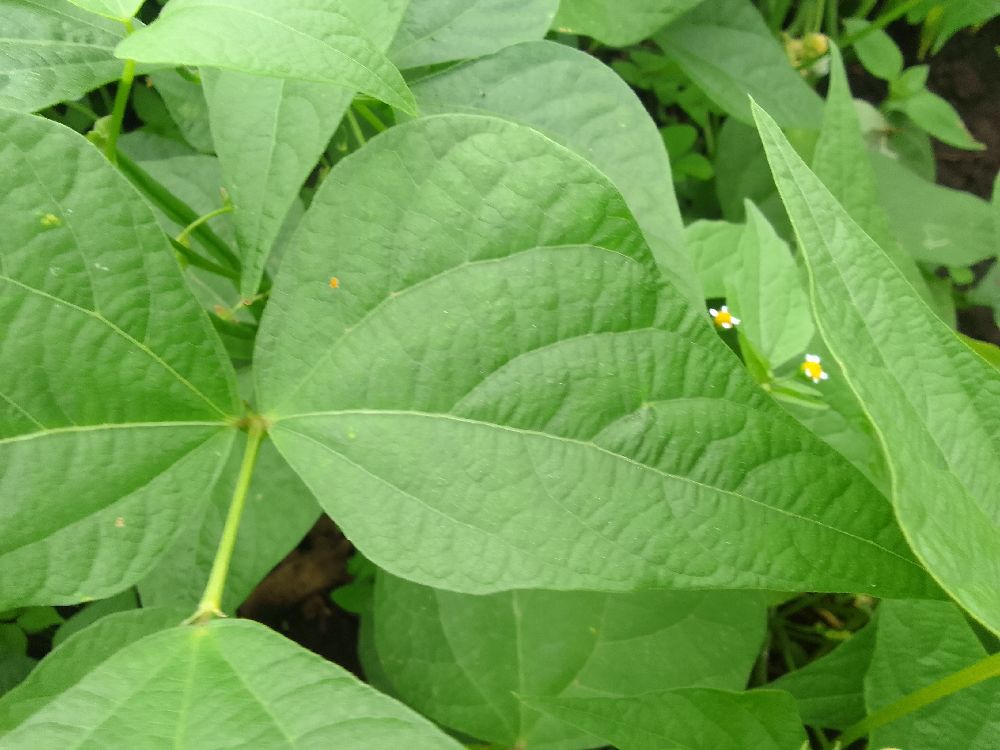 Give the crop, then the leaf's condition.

common bean, healthy
